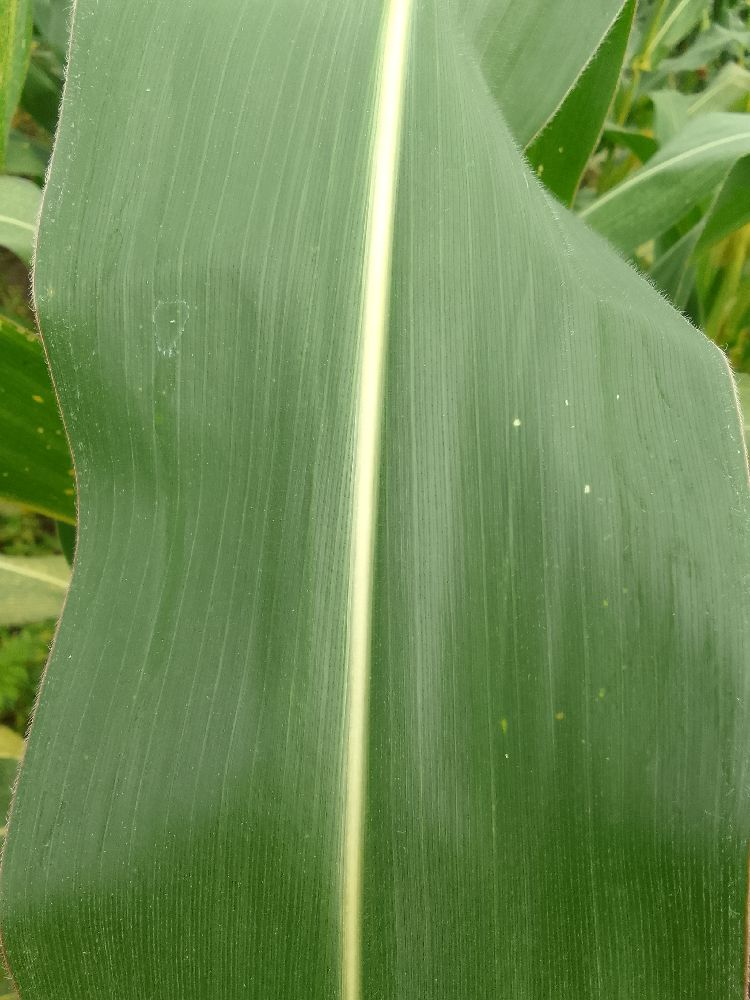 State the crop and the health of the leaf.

maize, healthy
